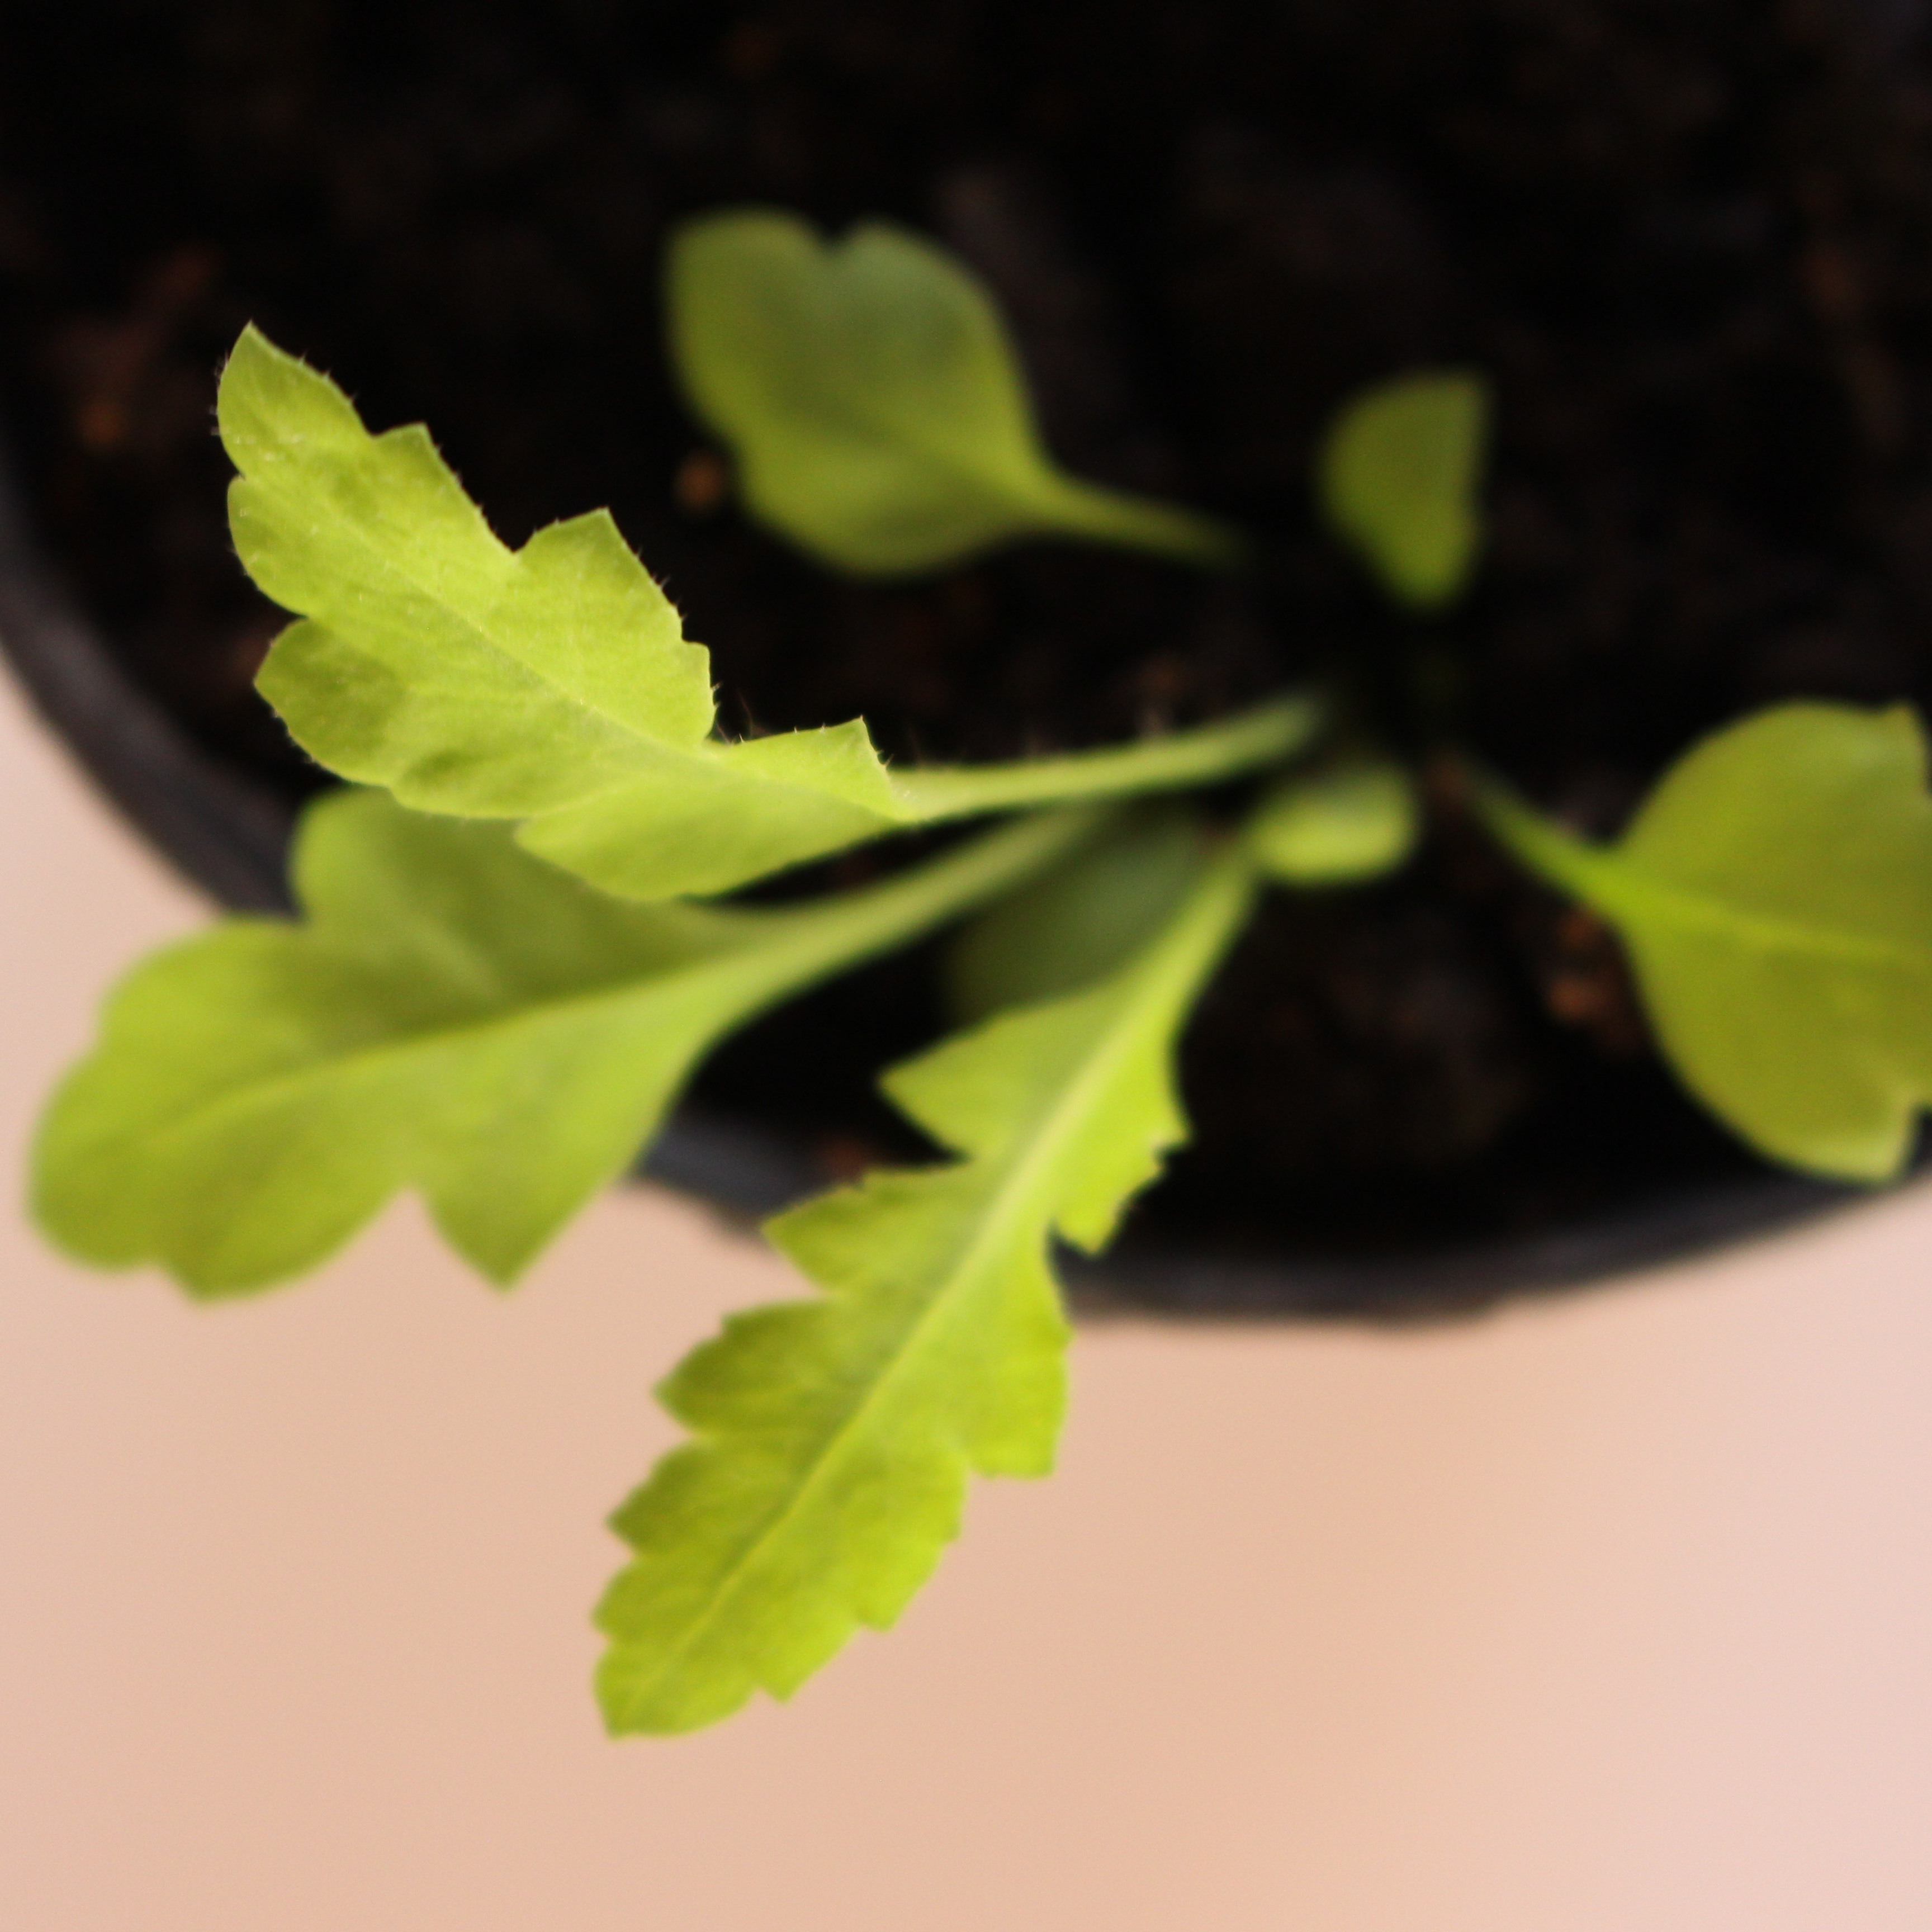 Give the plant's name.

Papaver rhoeas
